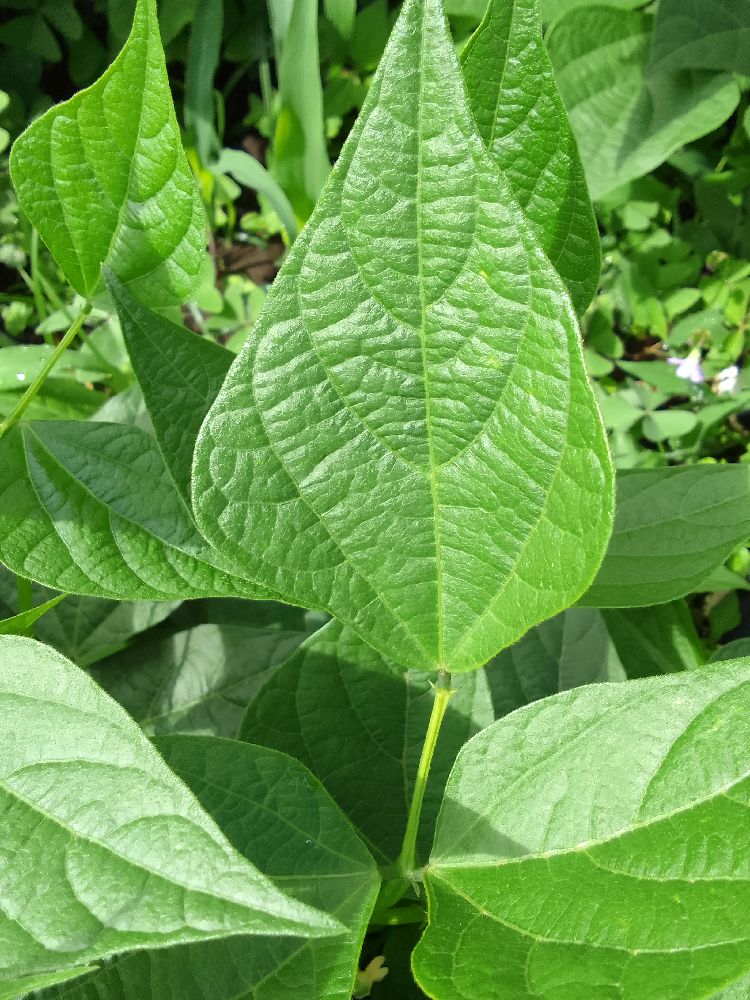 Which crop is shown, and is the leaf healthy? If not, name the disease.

common bean, healthy
